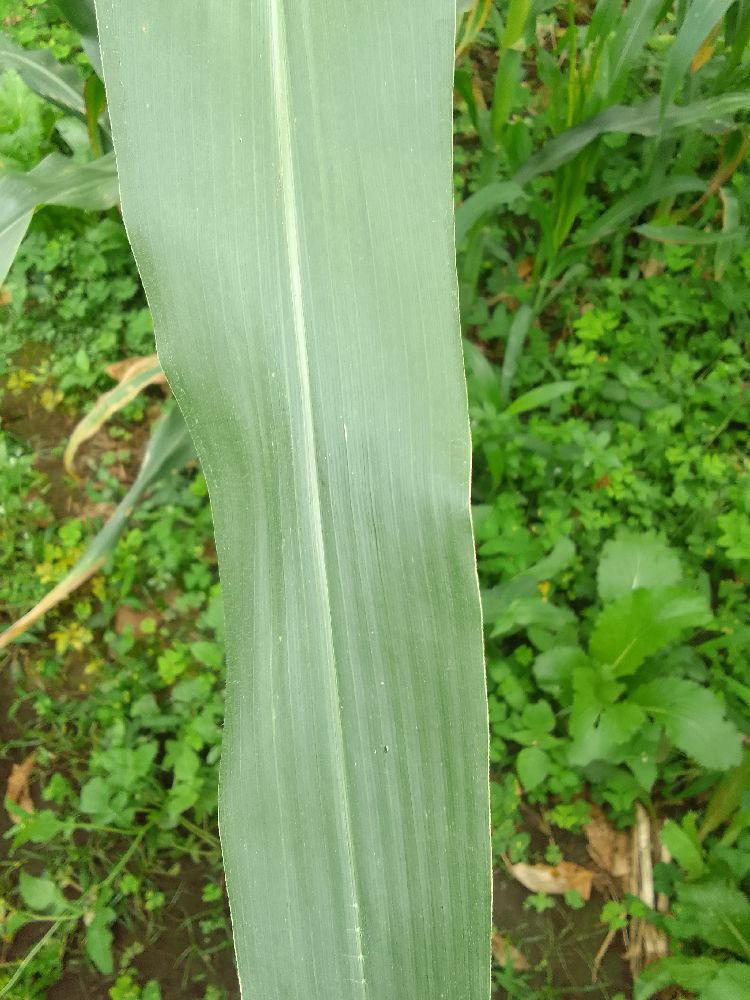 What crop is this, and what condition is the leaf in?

maize, healthy
